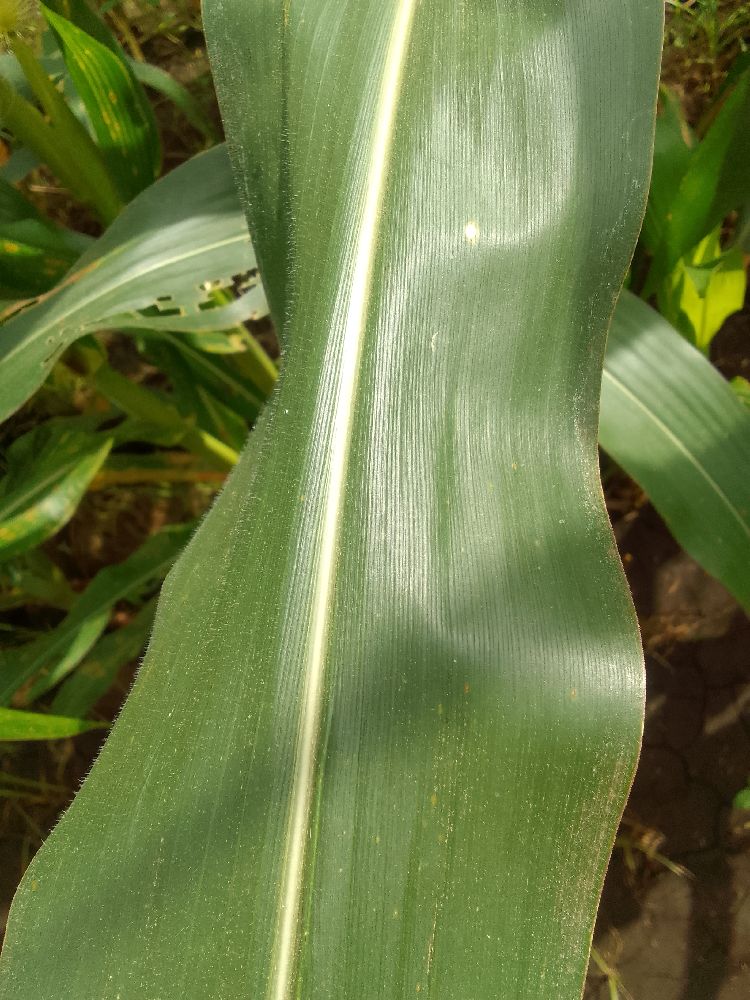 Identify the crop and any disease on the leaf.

maize, healthy
